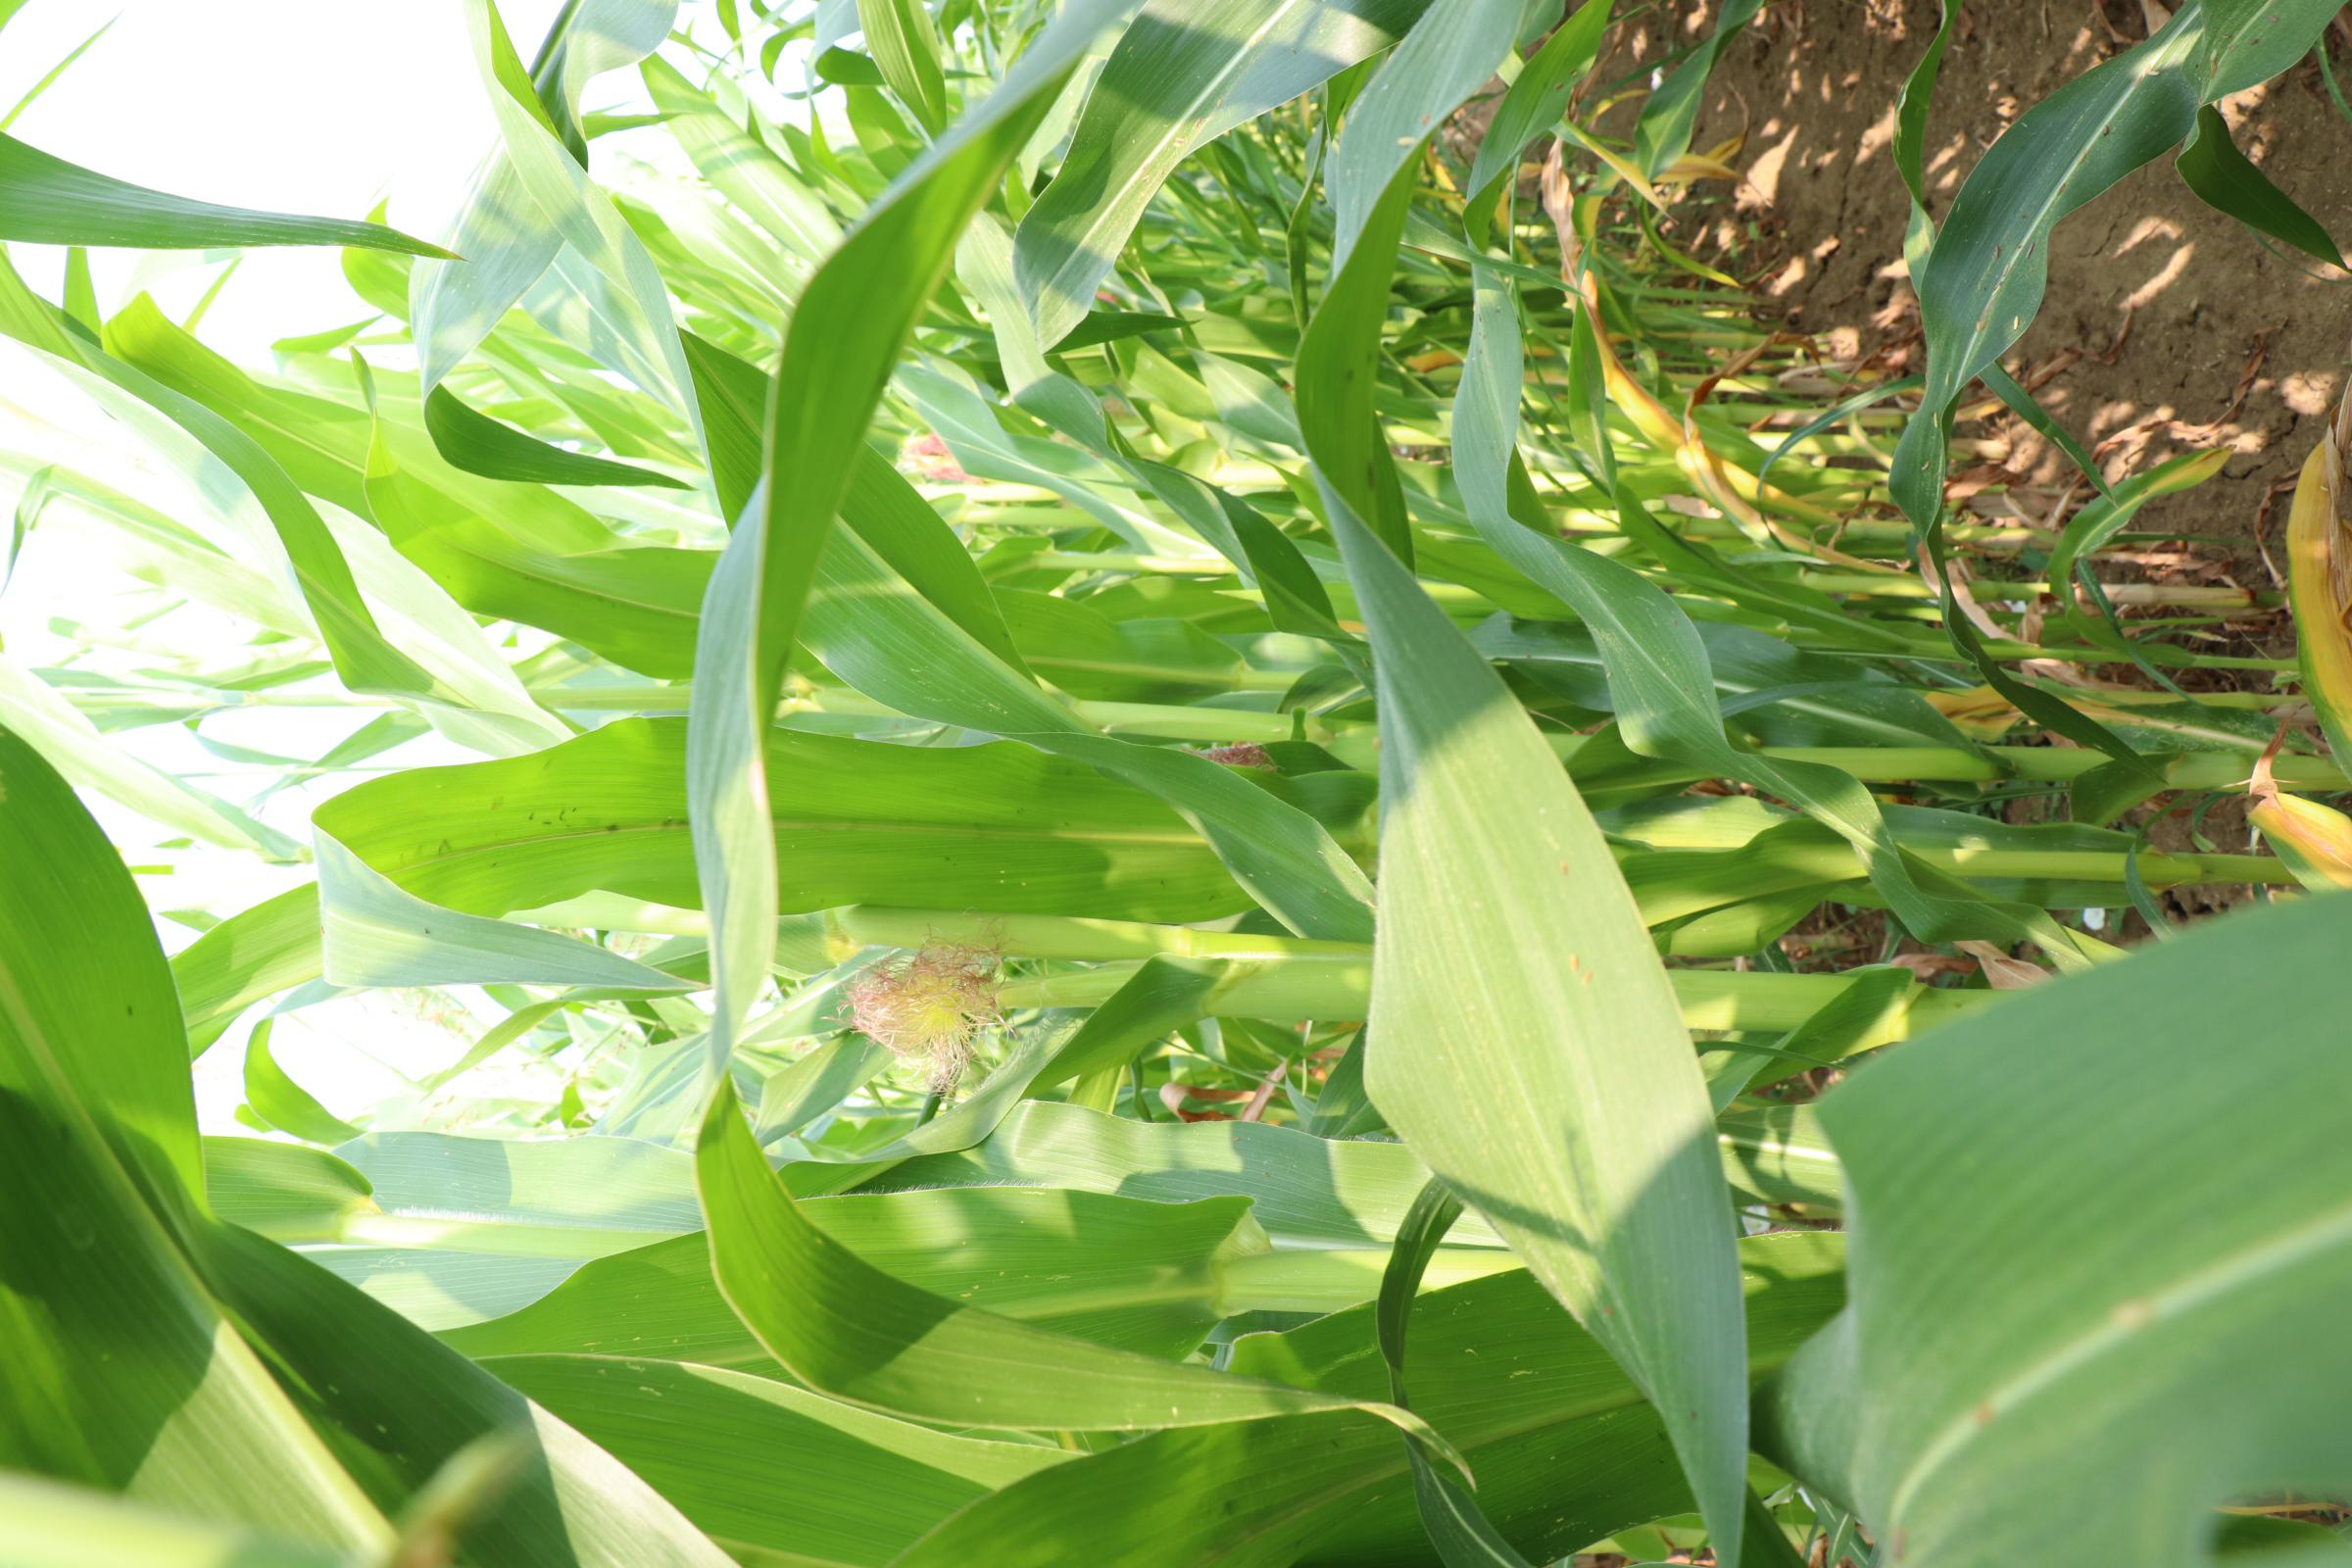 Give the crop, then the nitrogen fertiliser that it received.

maize, no added nitrogen
